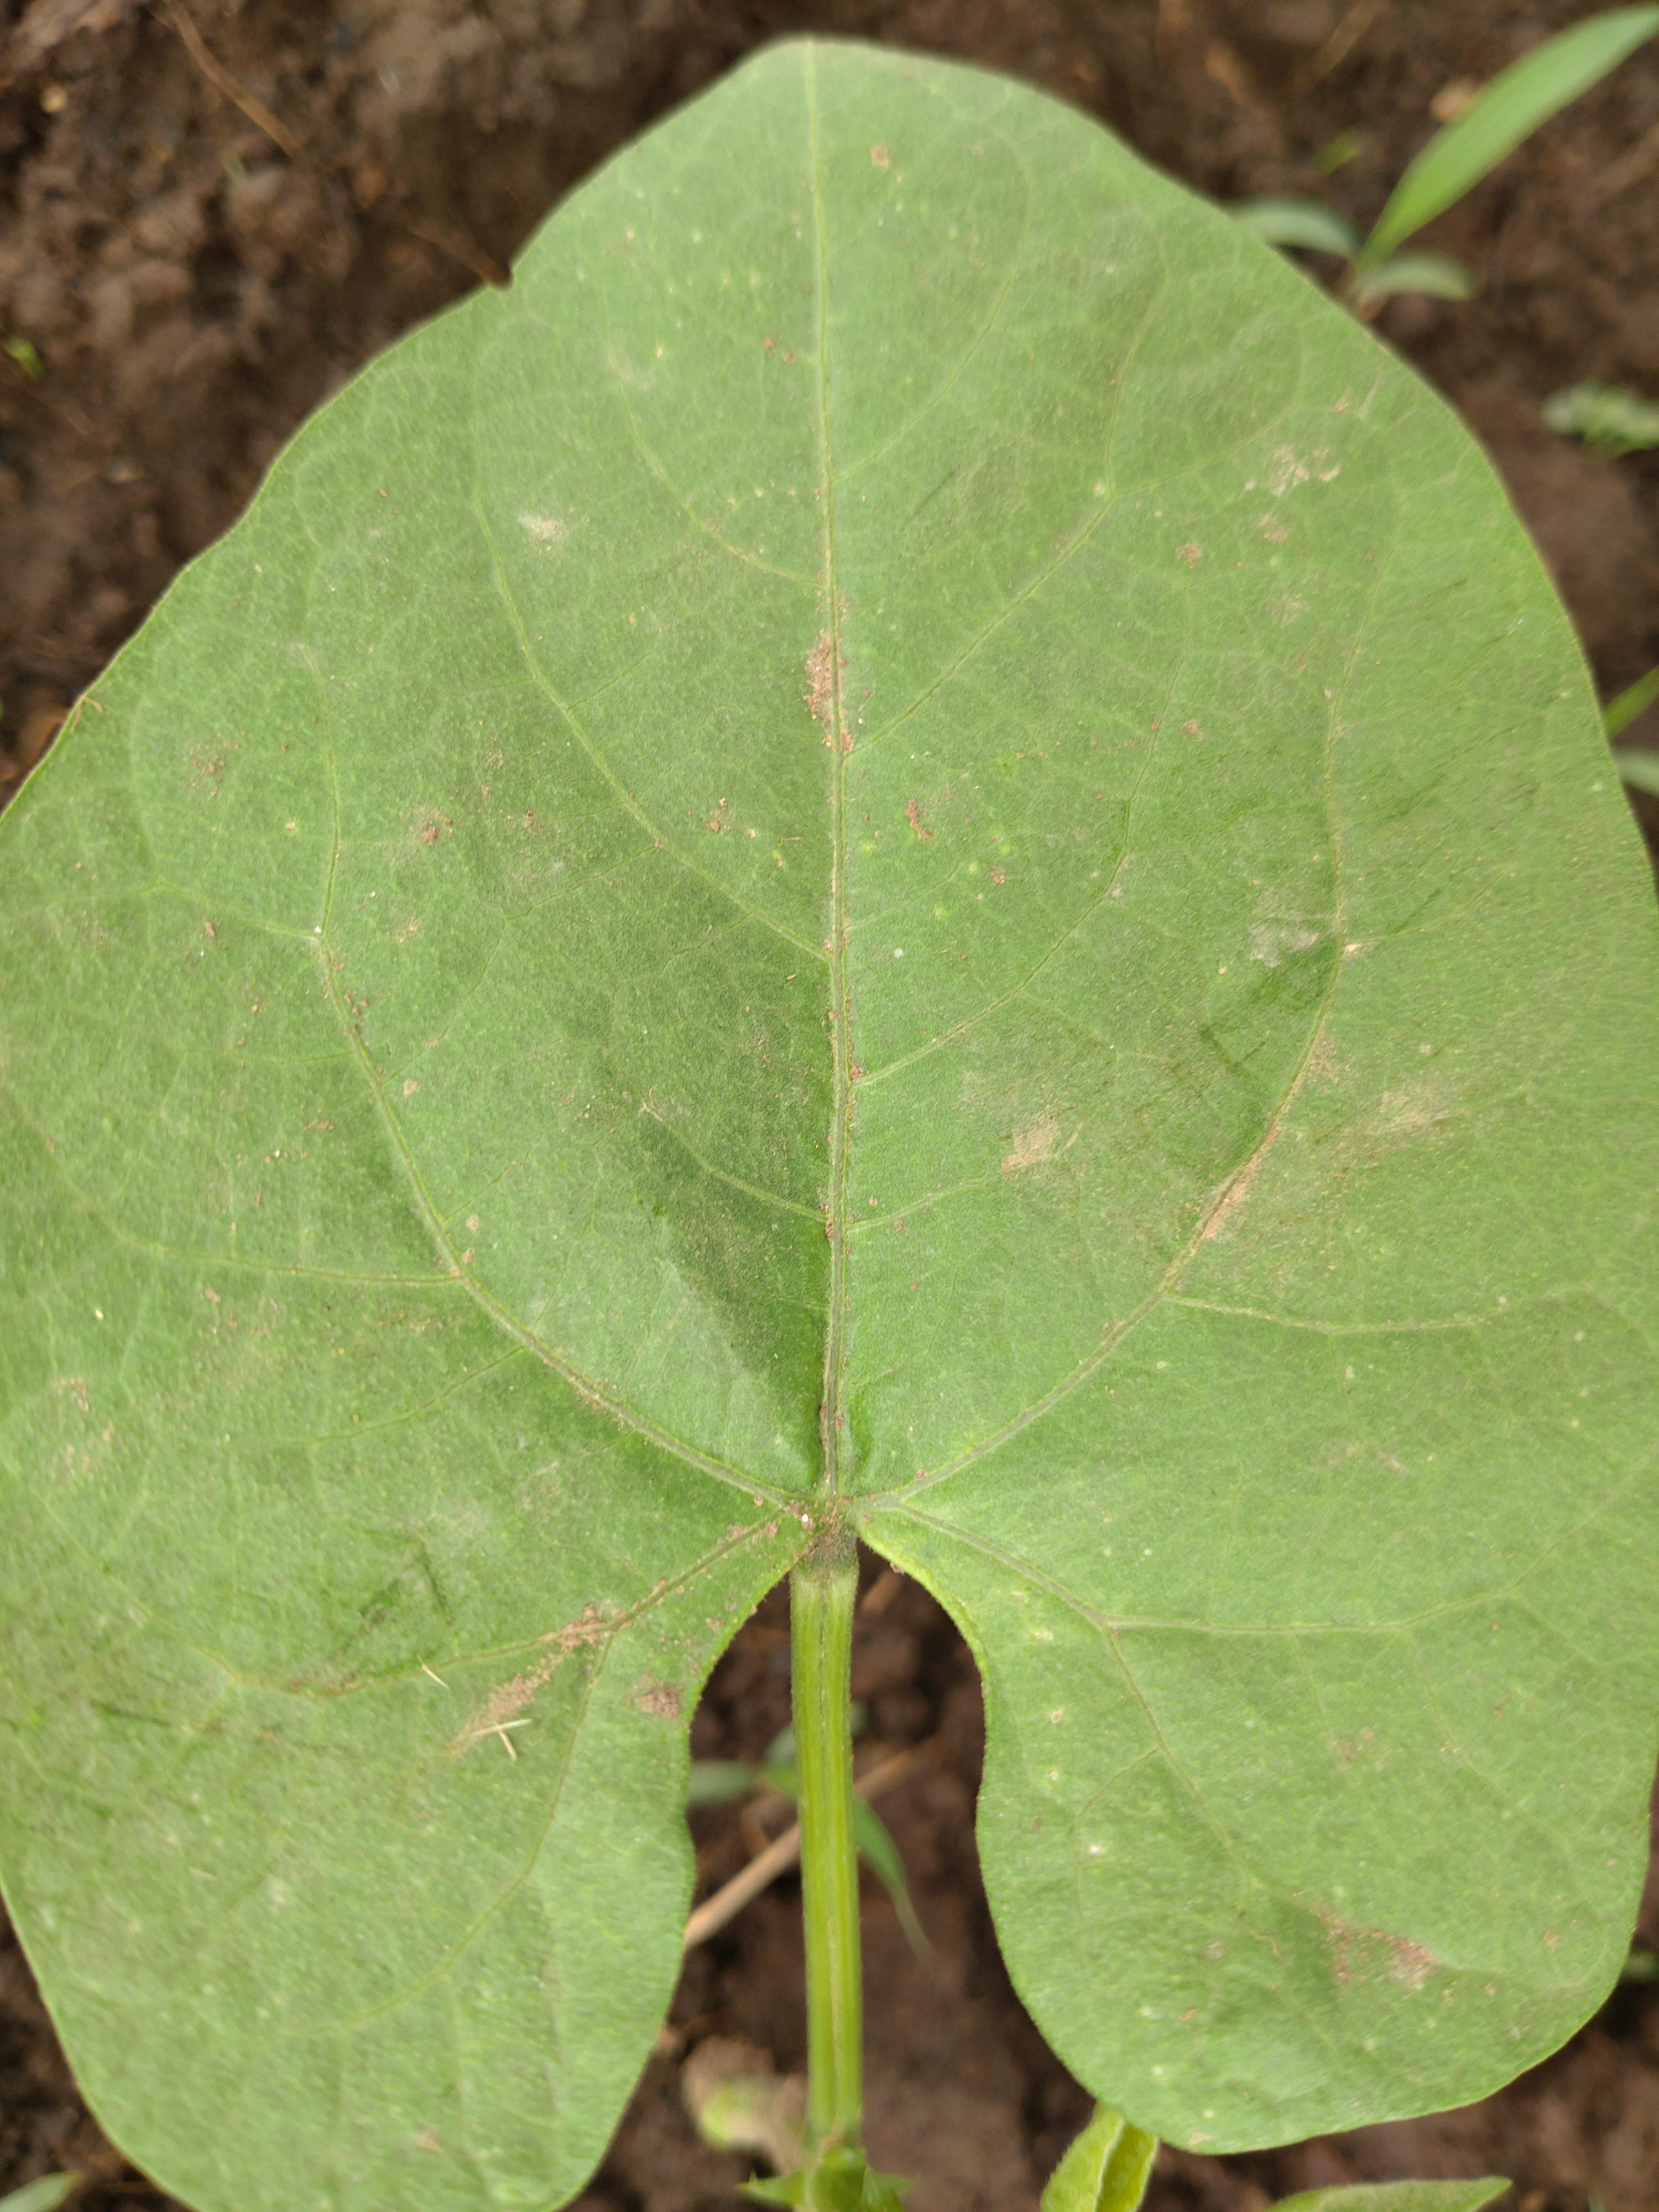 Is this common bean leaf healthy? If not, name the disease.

healthy
